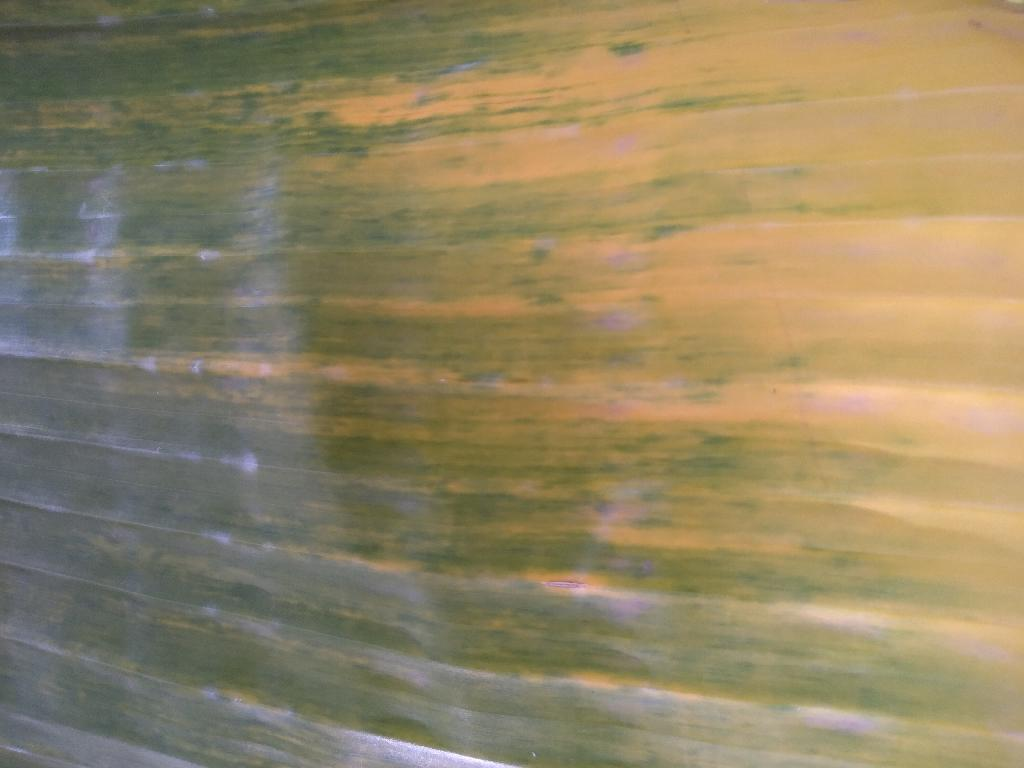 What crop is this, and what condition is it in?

banana, fusarium wilt race 1
